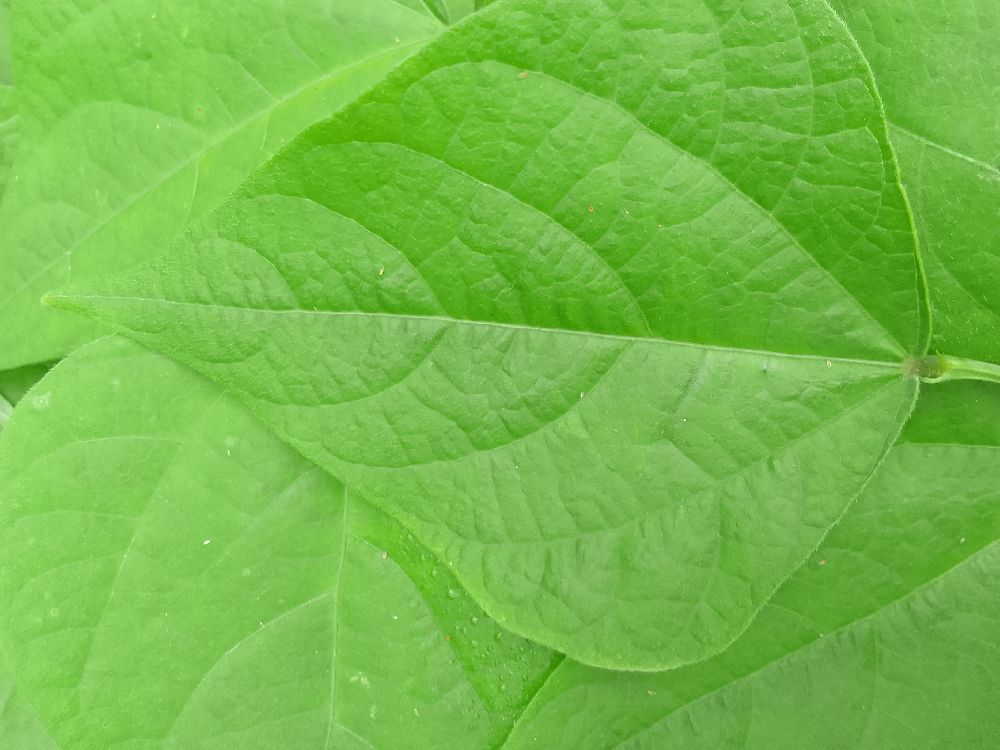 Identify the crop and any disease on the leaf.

common bean, healthy
